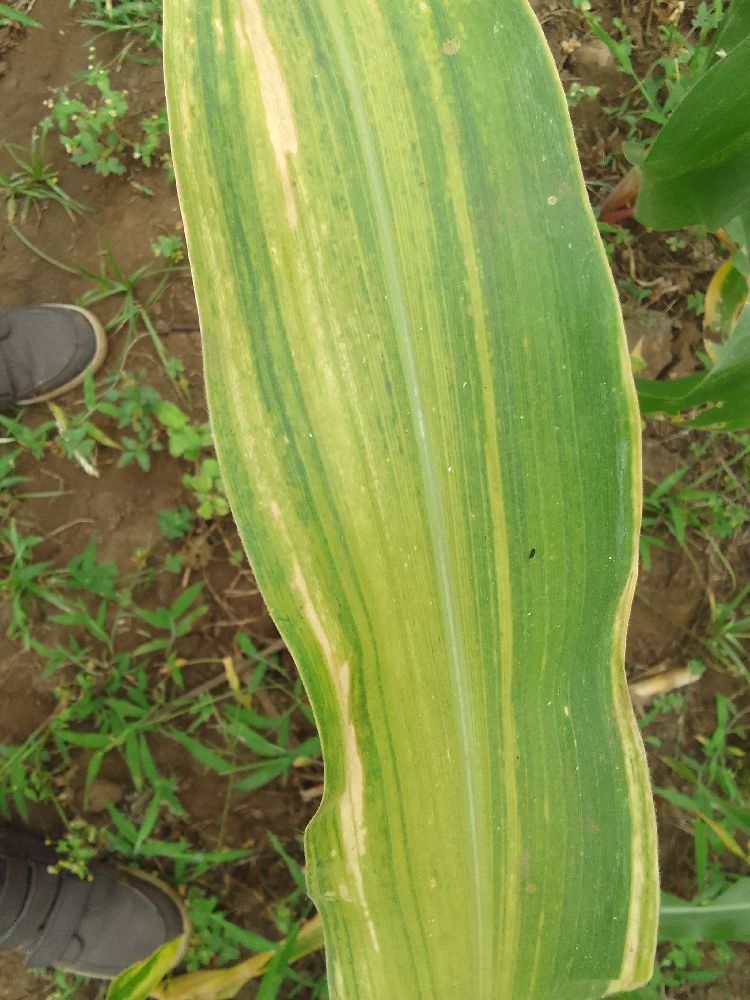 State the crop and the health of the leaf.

maize, maize lethal necrosis
